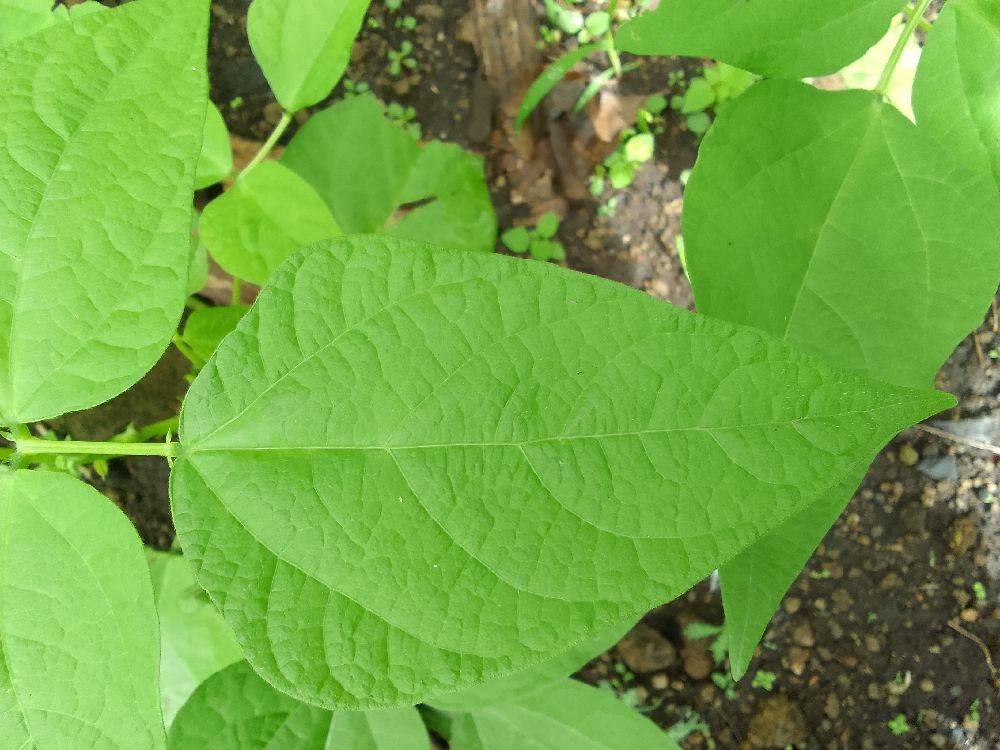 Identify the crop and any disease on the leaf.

common bean, healthy
